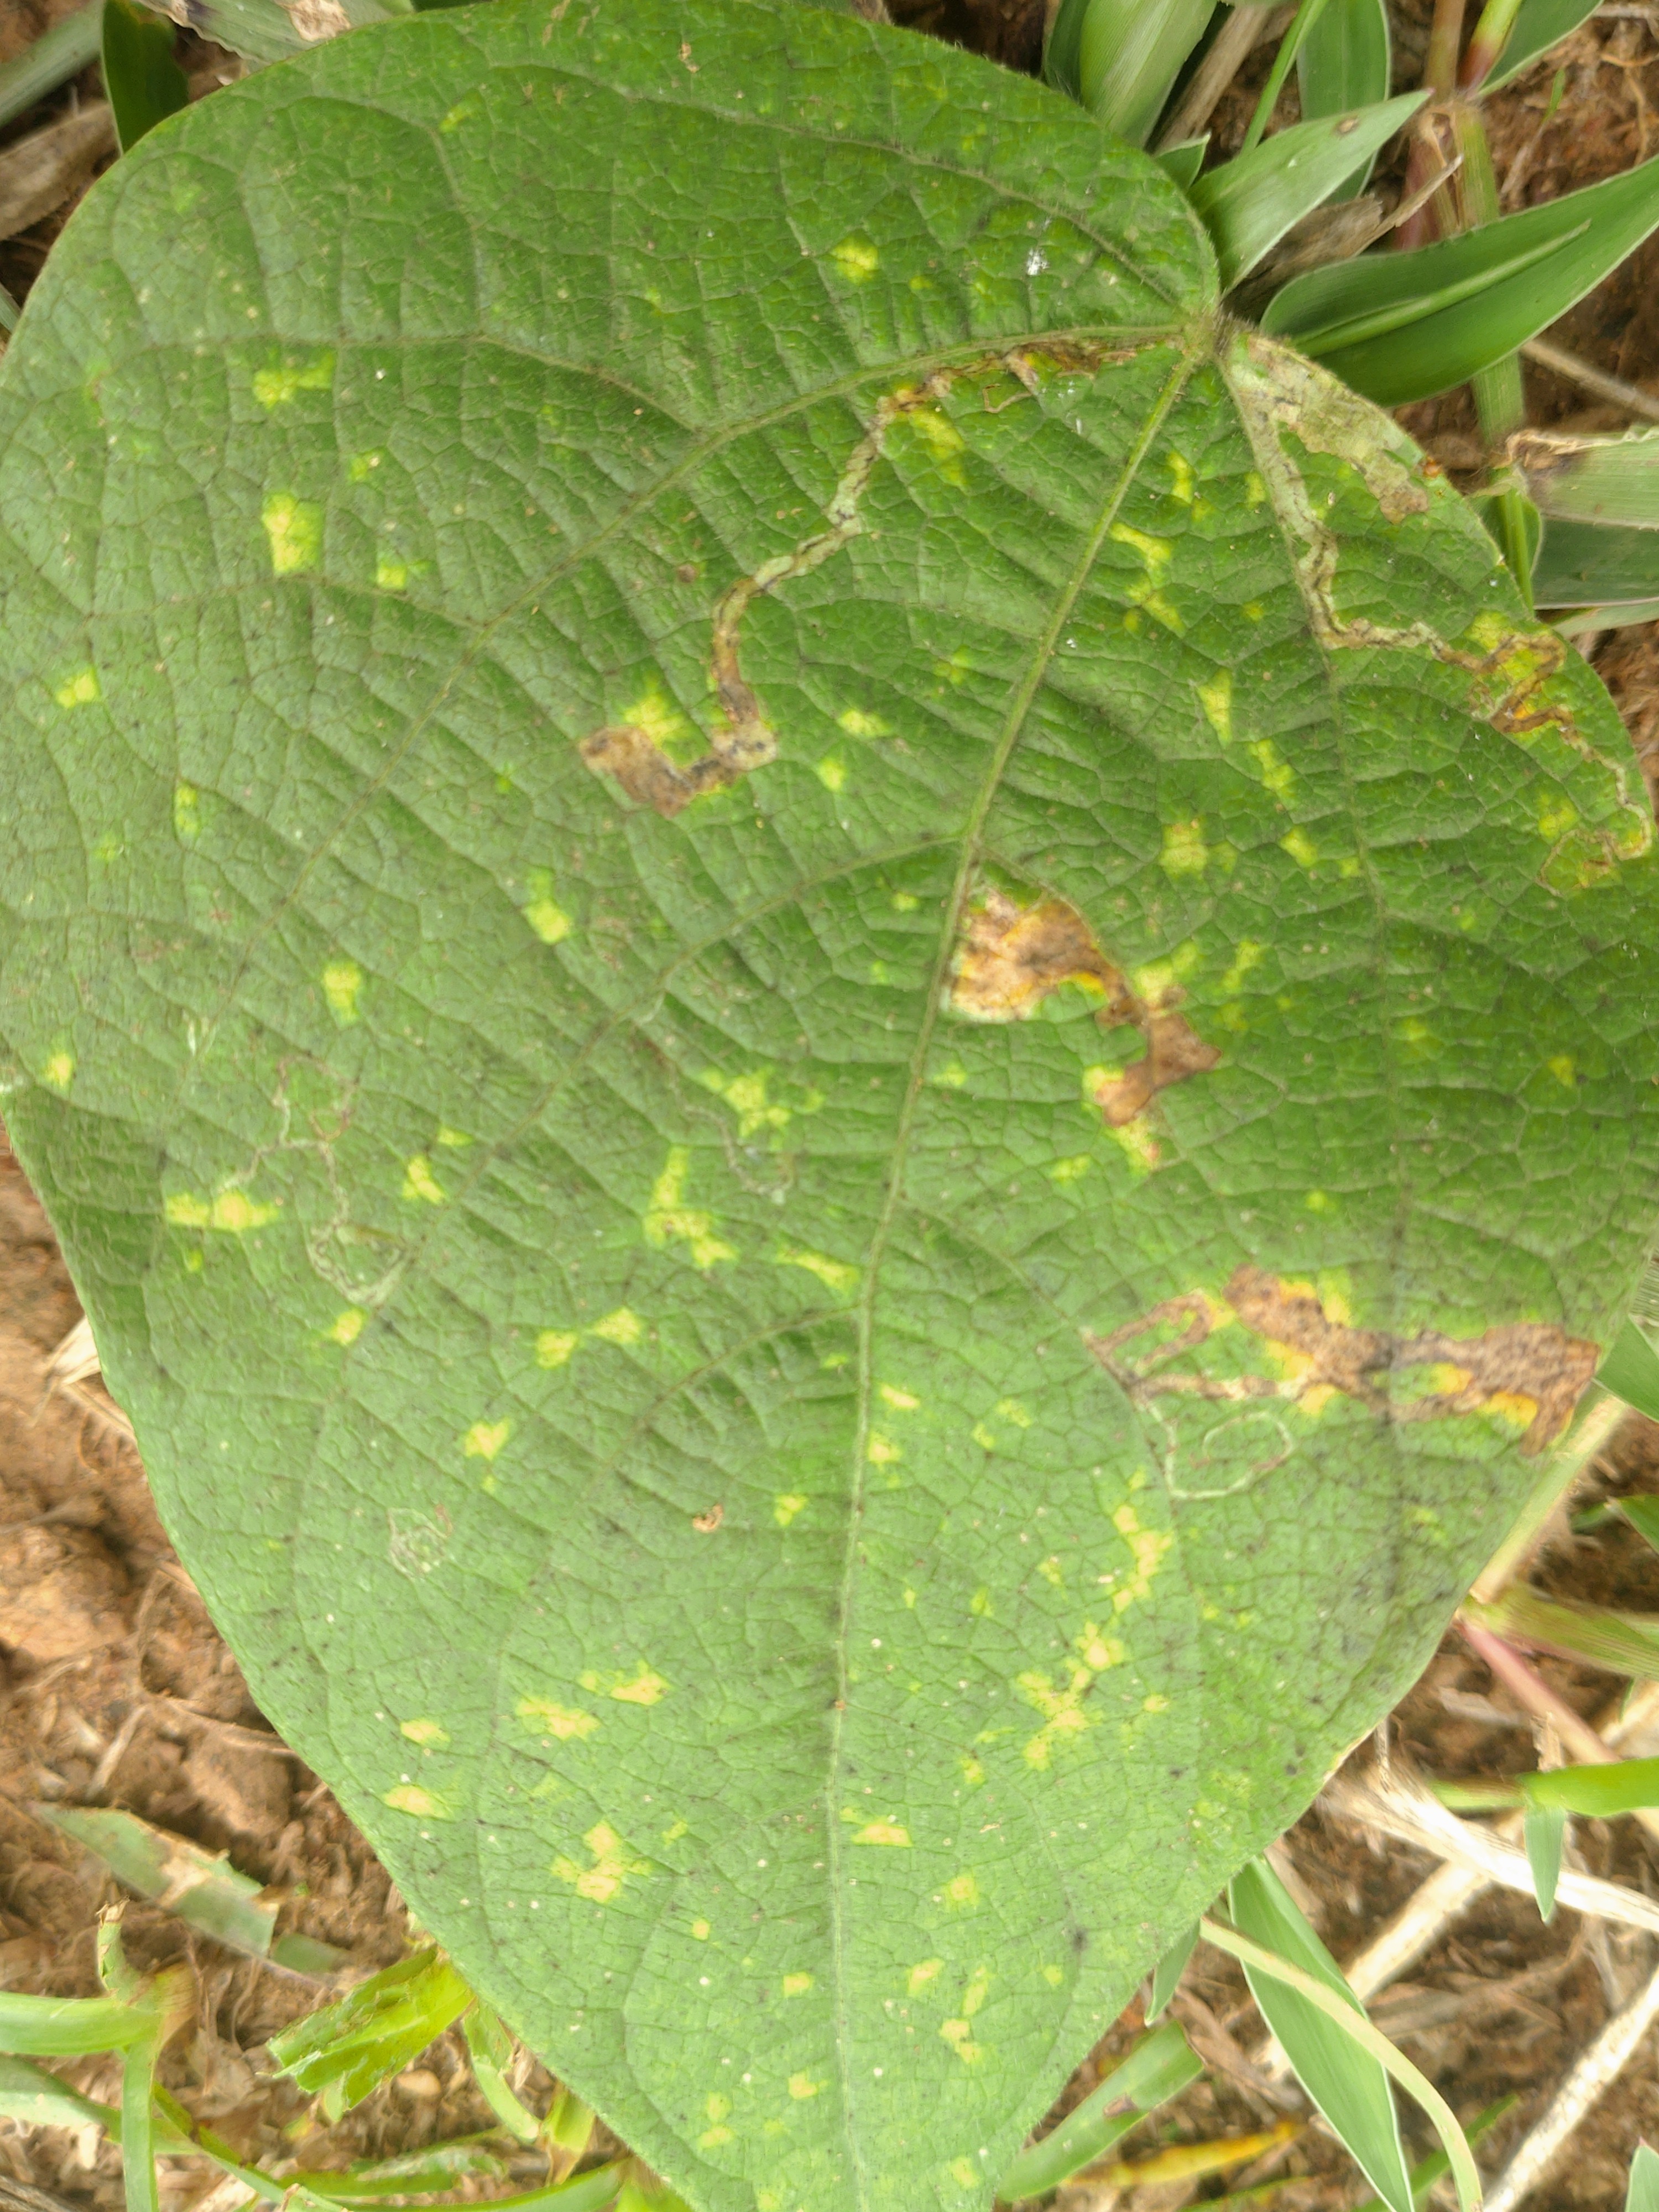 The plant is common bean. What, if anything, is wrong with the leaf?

rust
